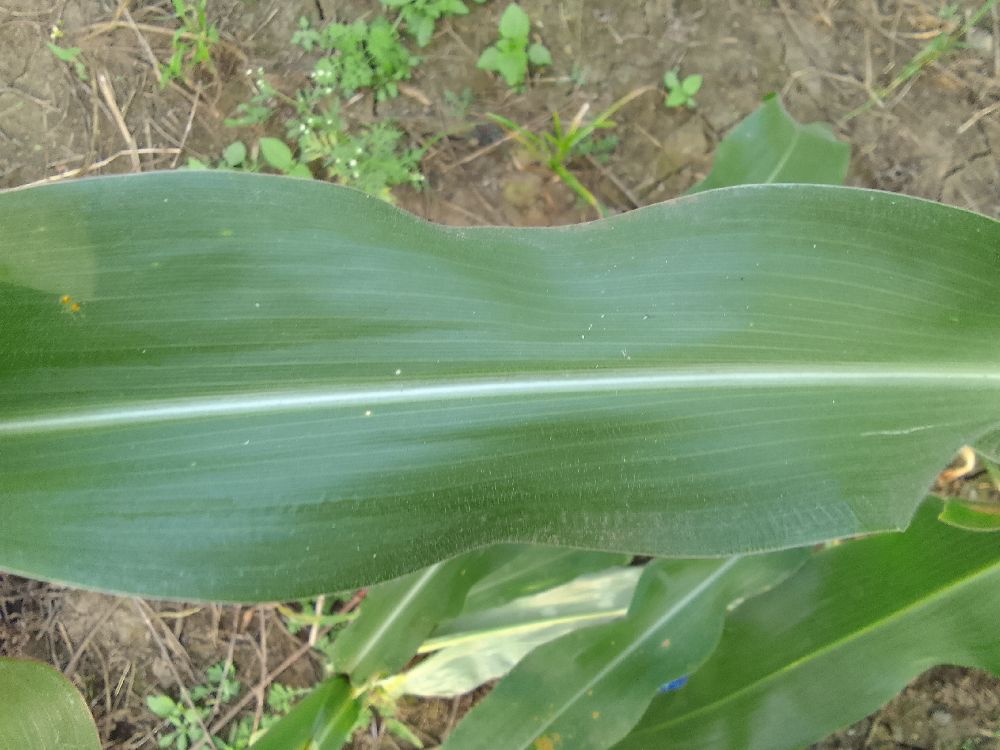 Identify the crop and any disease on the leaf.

maize, healthy
